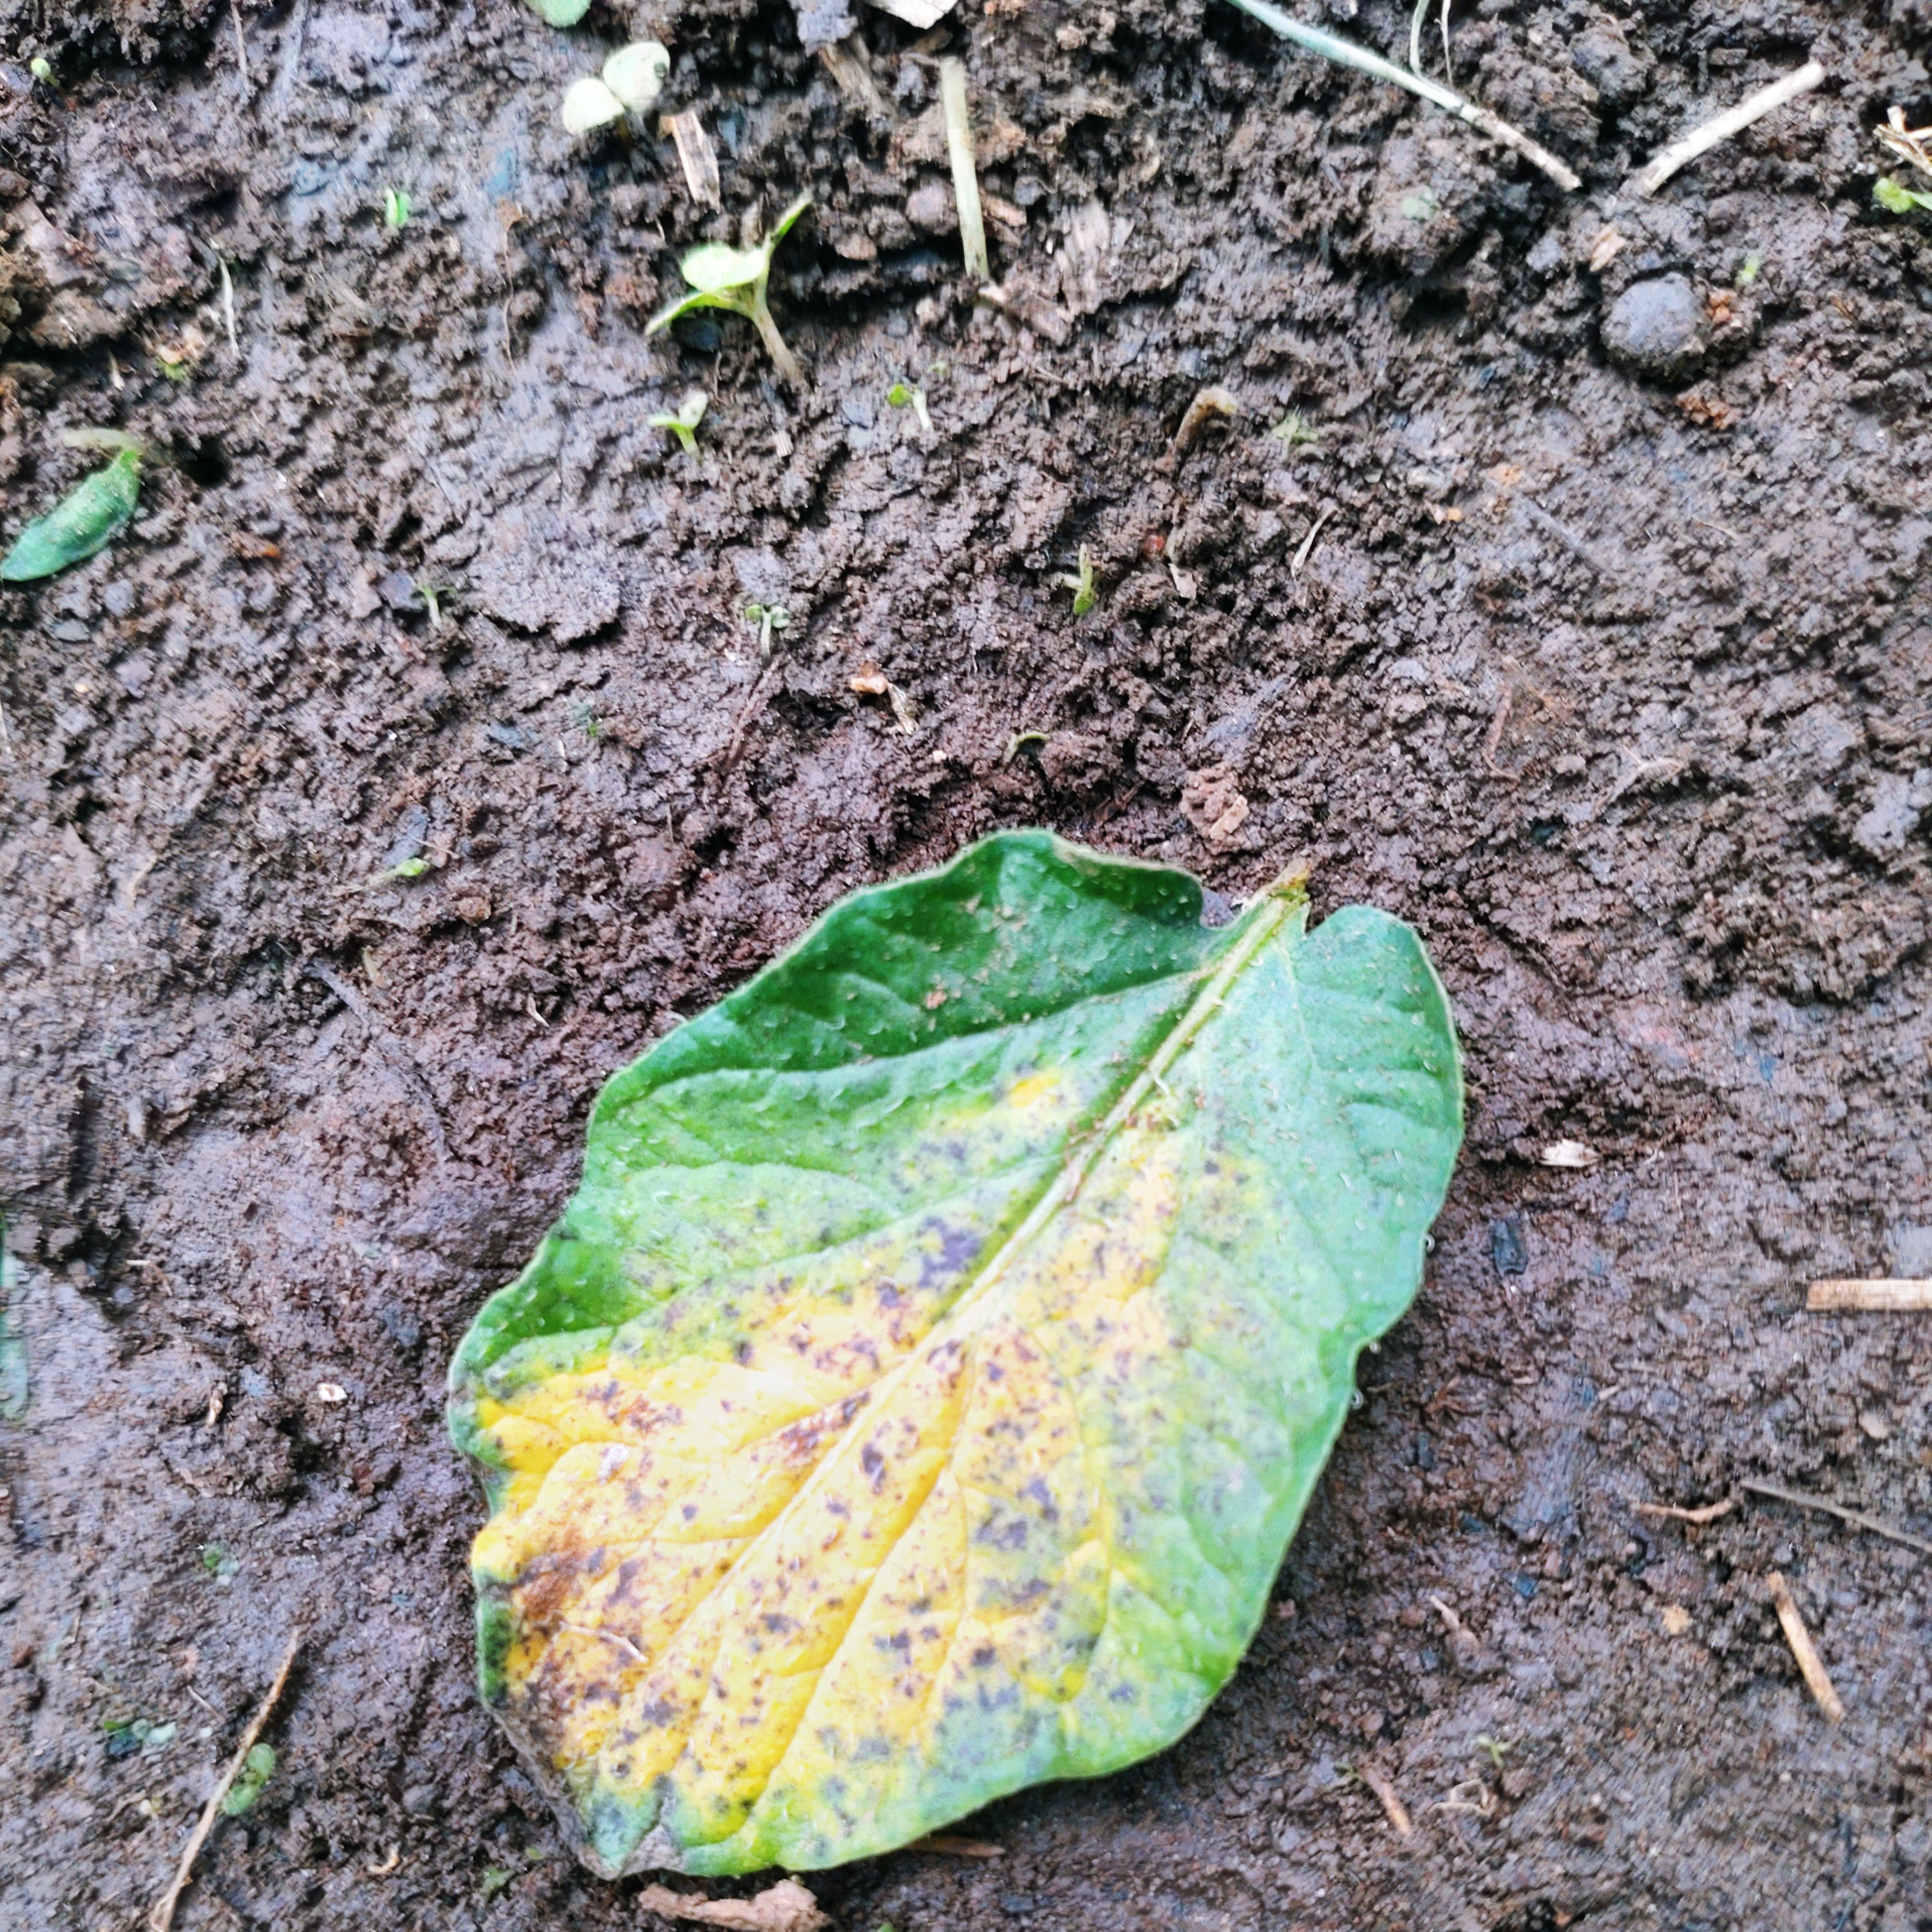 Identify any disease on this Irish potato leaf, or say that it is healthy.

late blight
